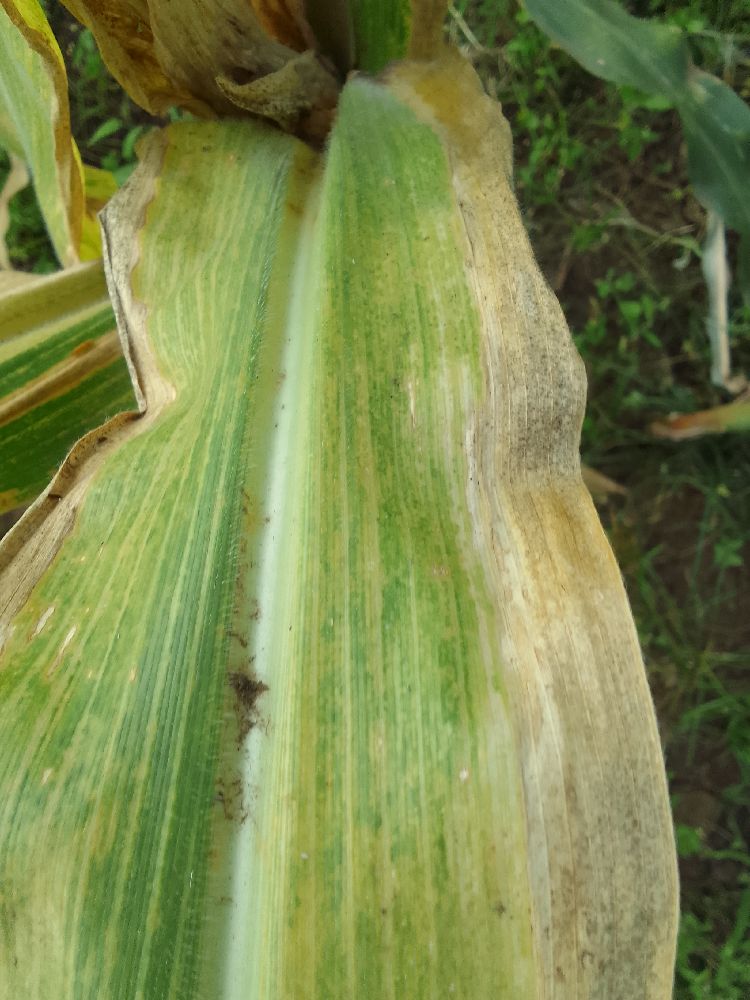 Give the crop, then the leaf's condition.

maize, maize lethal necrosis
